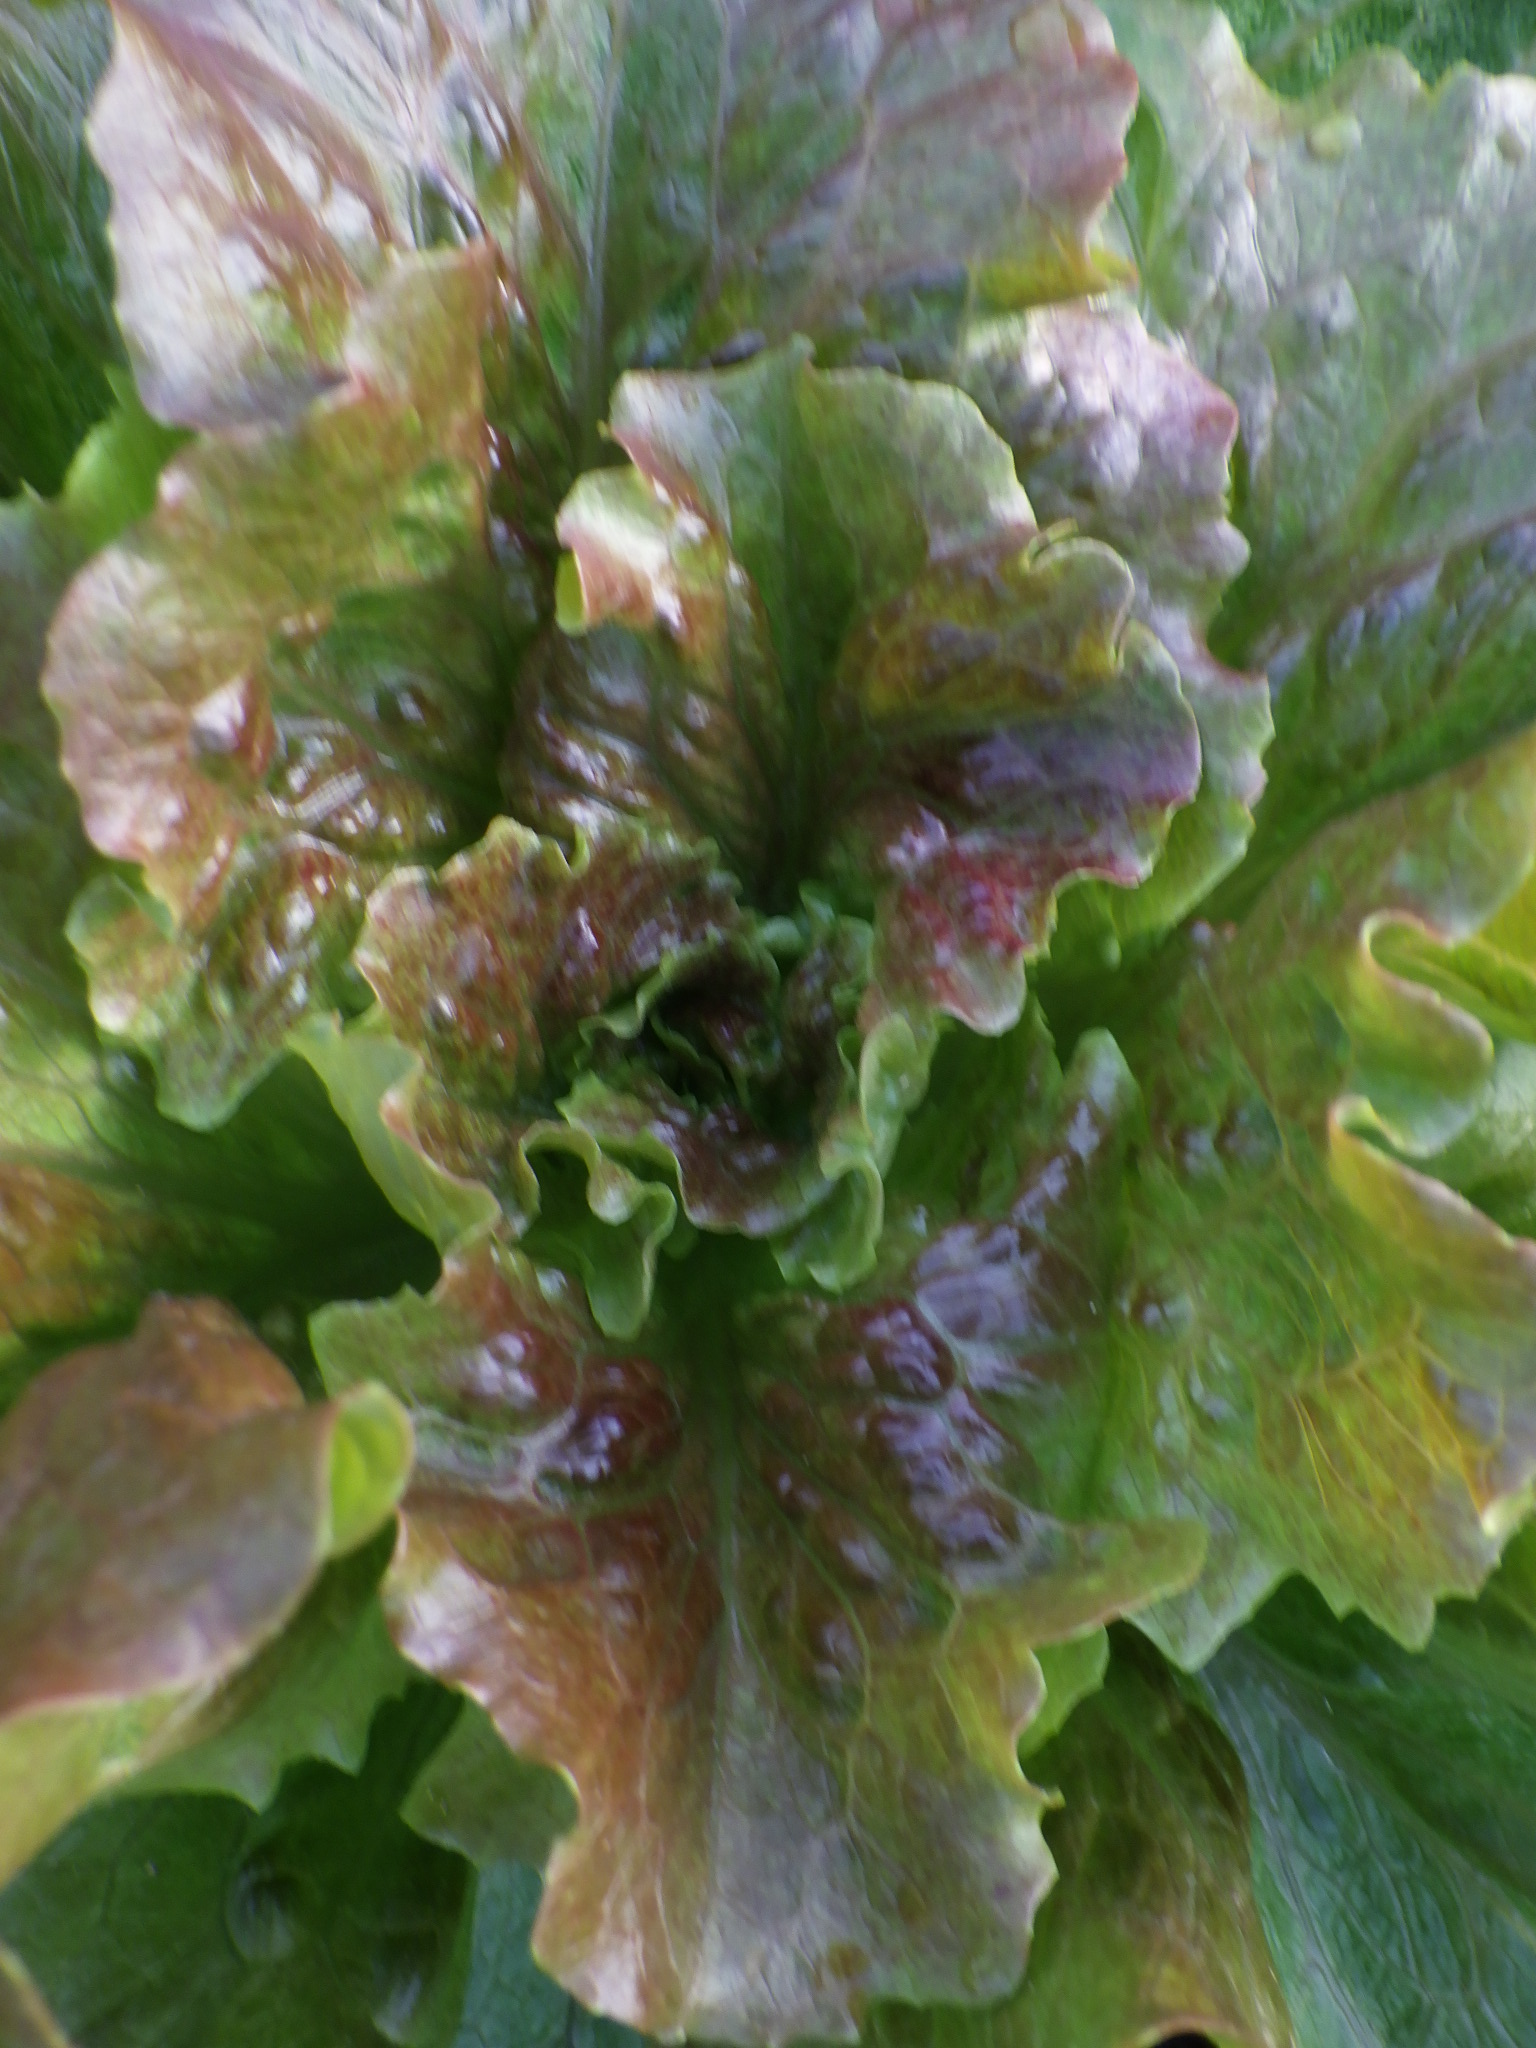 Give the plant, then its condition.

lettuce, healthy
